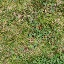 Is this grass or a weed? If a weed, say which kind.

unstructured weed
